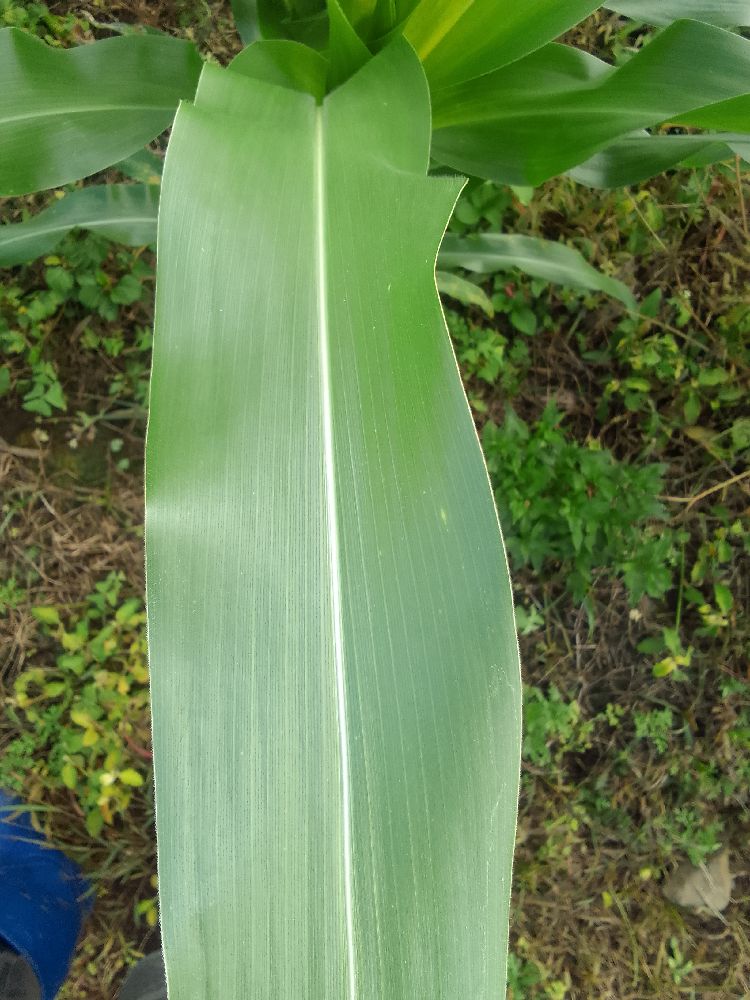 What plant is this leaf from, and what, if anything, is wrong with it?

maize, healthy
